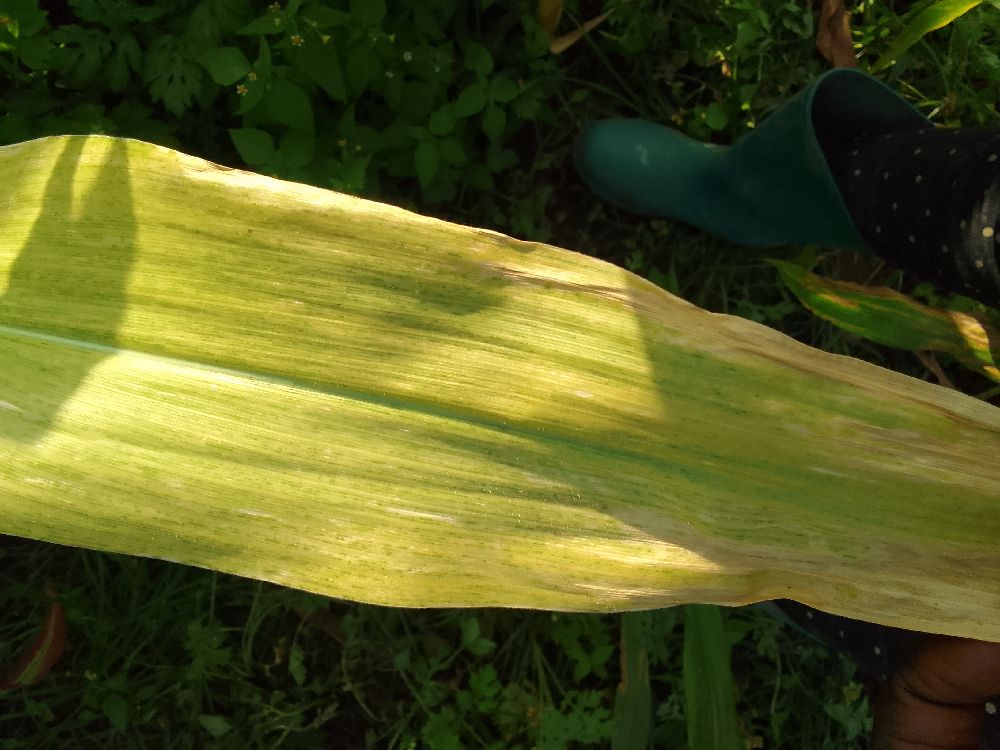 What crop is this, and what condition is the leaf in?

maize, maize lethal necrosis
